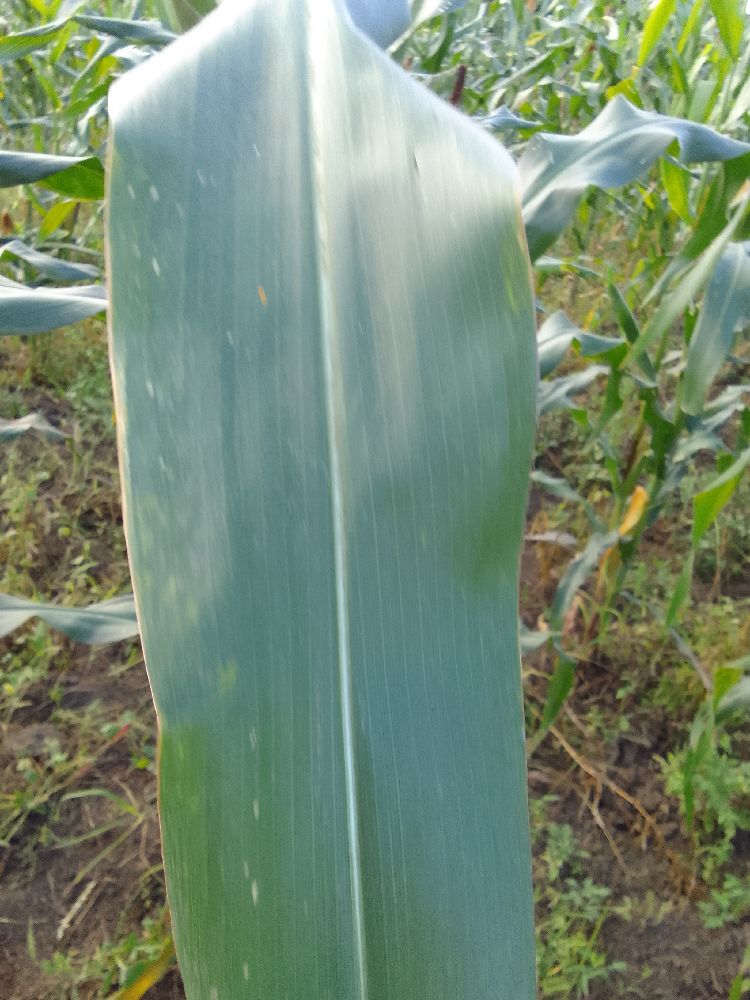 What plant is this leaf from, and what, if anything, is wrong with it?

maize, healthy
